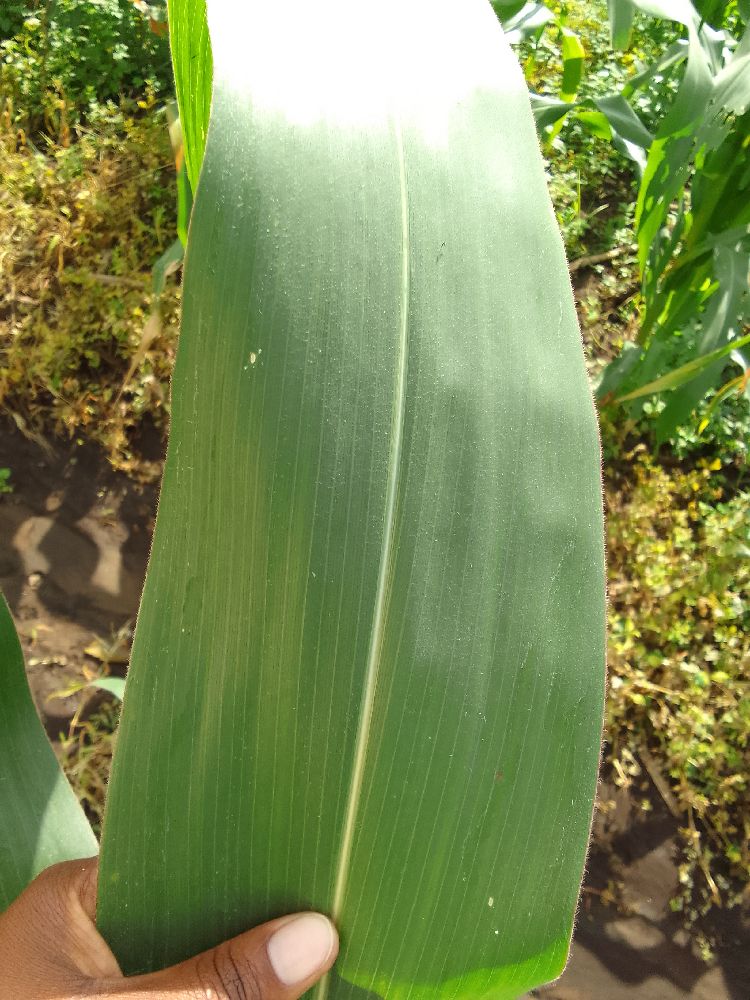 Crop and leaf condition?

maize, healthy
